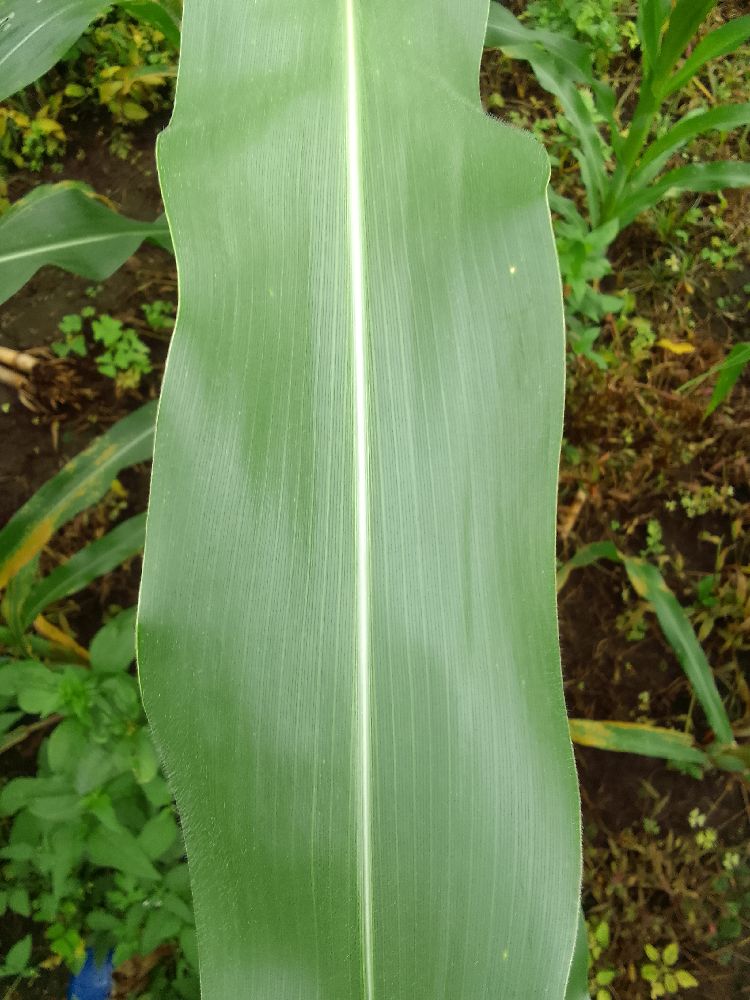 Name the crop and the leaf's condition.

maize, healthy
